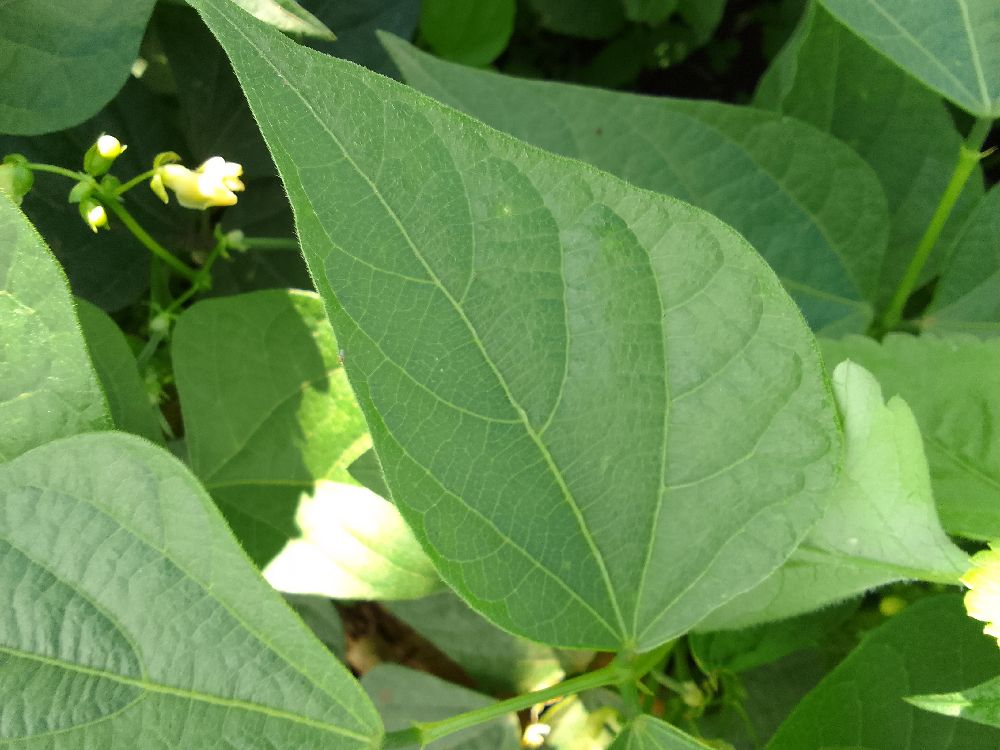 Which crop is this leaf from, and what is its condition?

common bean, healthy
